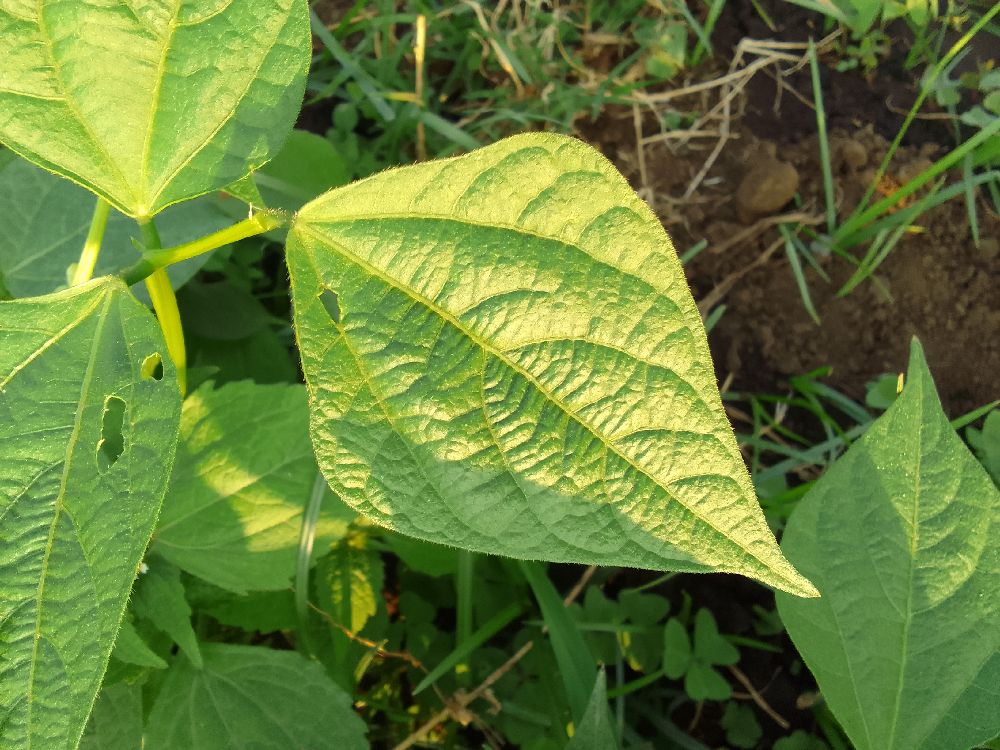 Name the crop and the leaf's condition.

common bean, healthy
